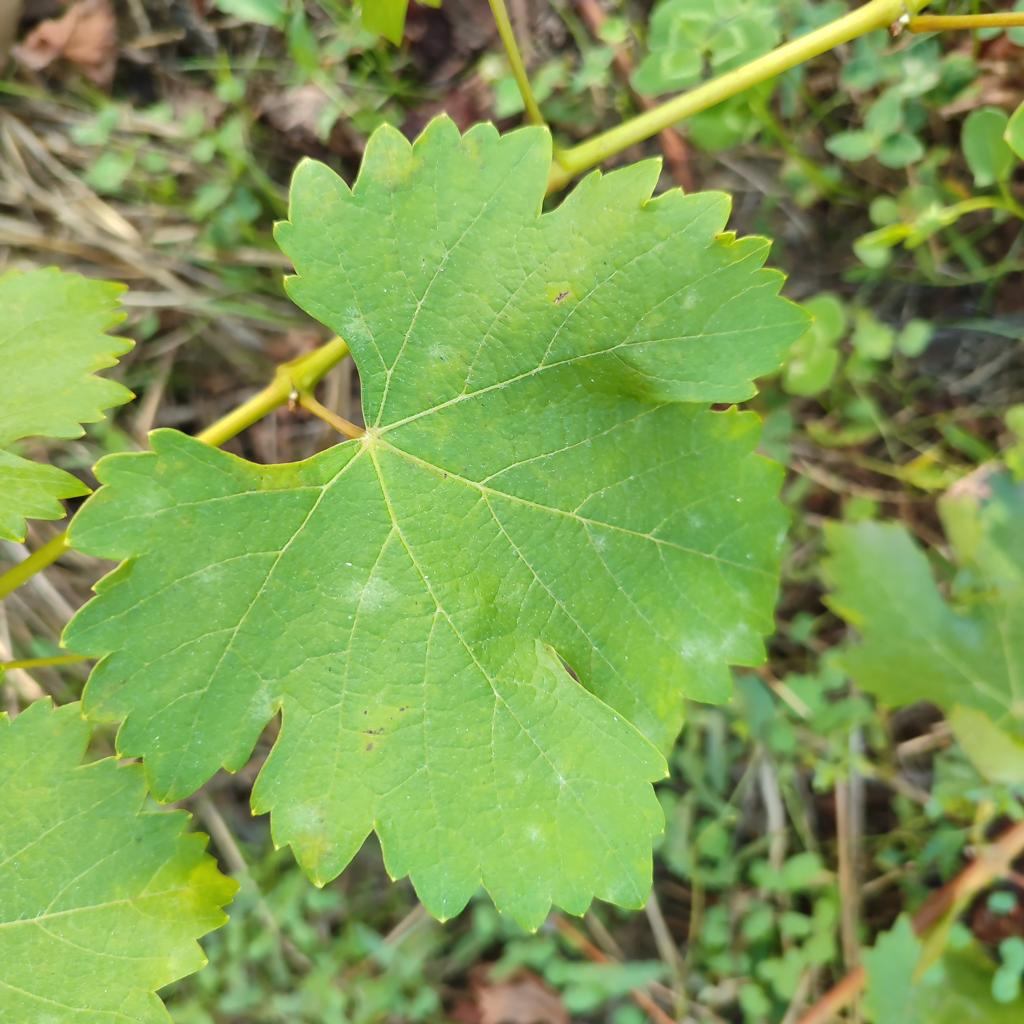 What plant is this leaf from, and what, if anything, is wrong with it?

grapevine, powdery mildew
